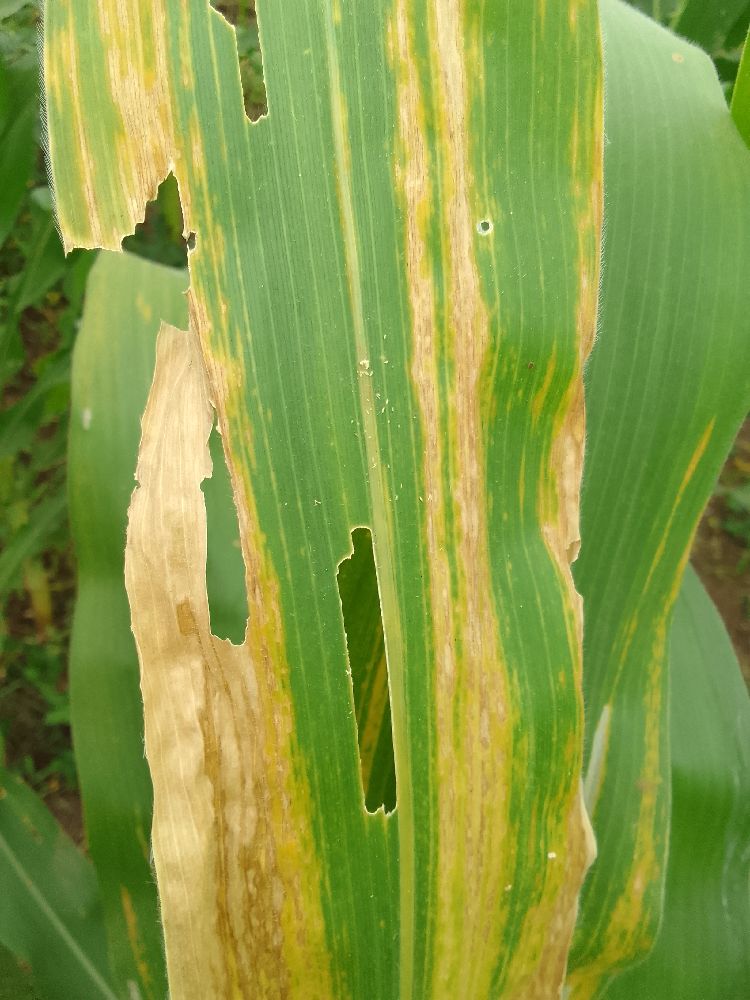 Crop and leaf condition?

maize, maize lethal necrosis
